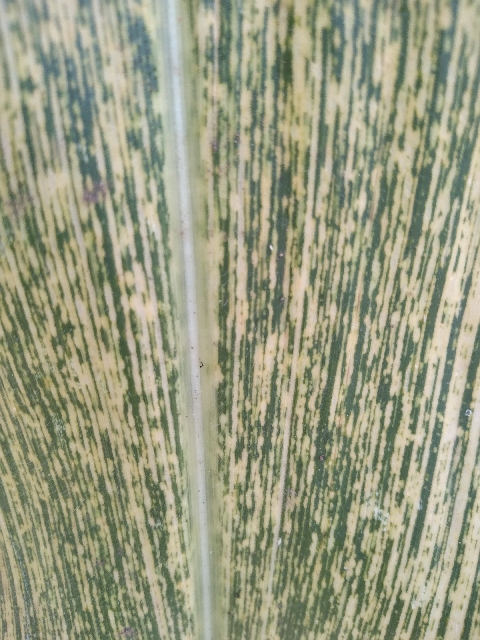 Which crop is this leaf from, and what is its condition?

maize, maize streak virus
